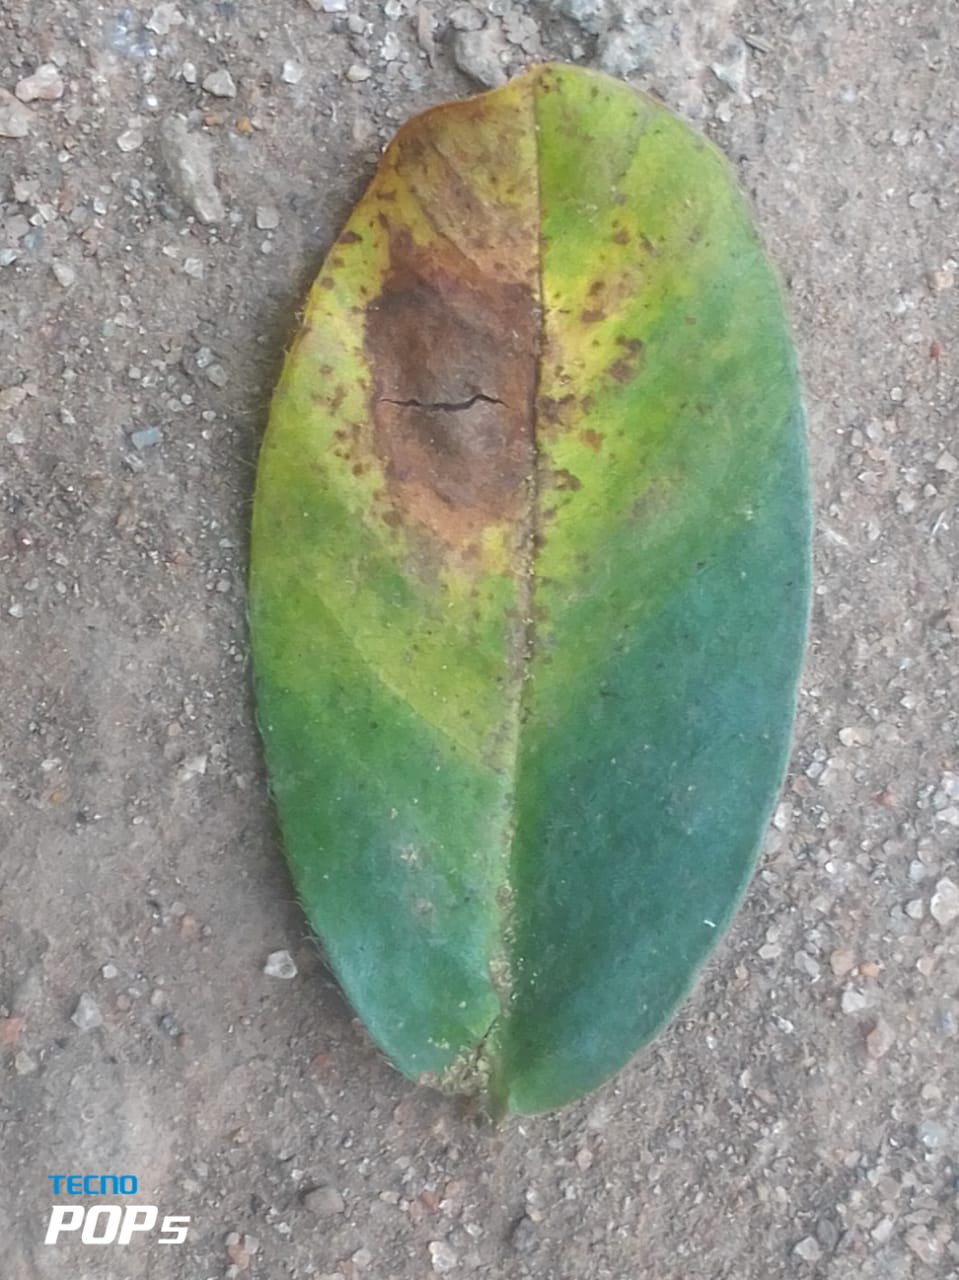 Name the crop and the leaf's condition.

peanut, phoma arachidicola
